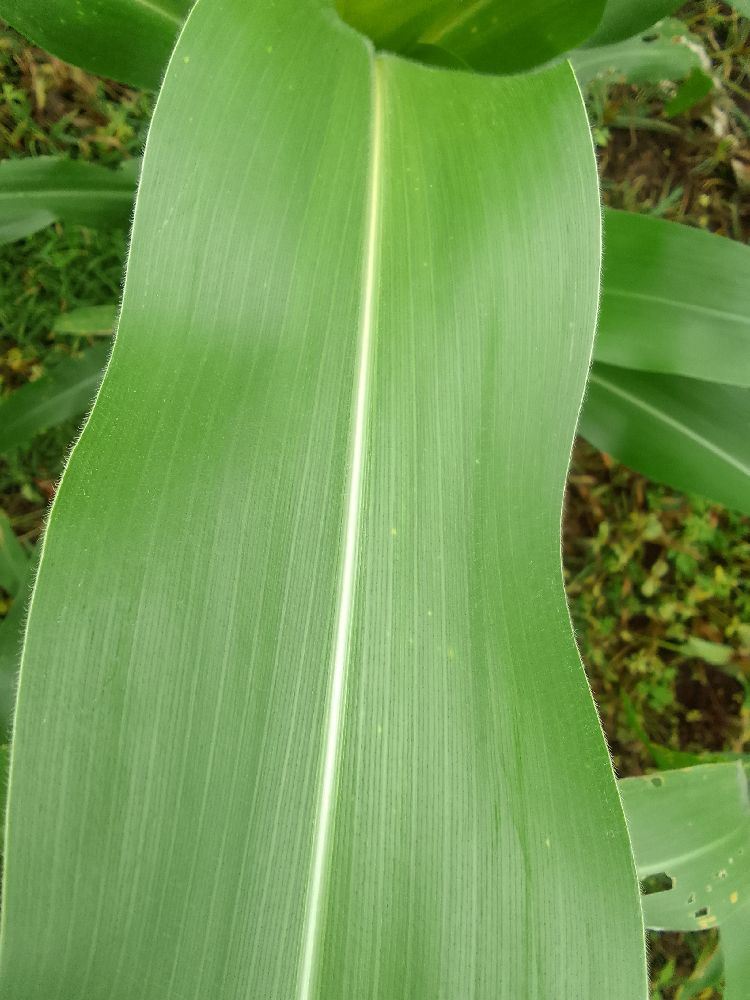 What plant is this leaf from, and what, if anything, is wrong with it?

maize, healthy
